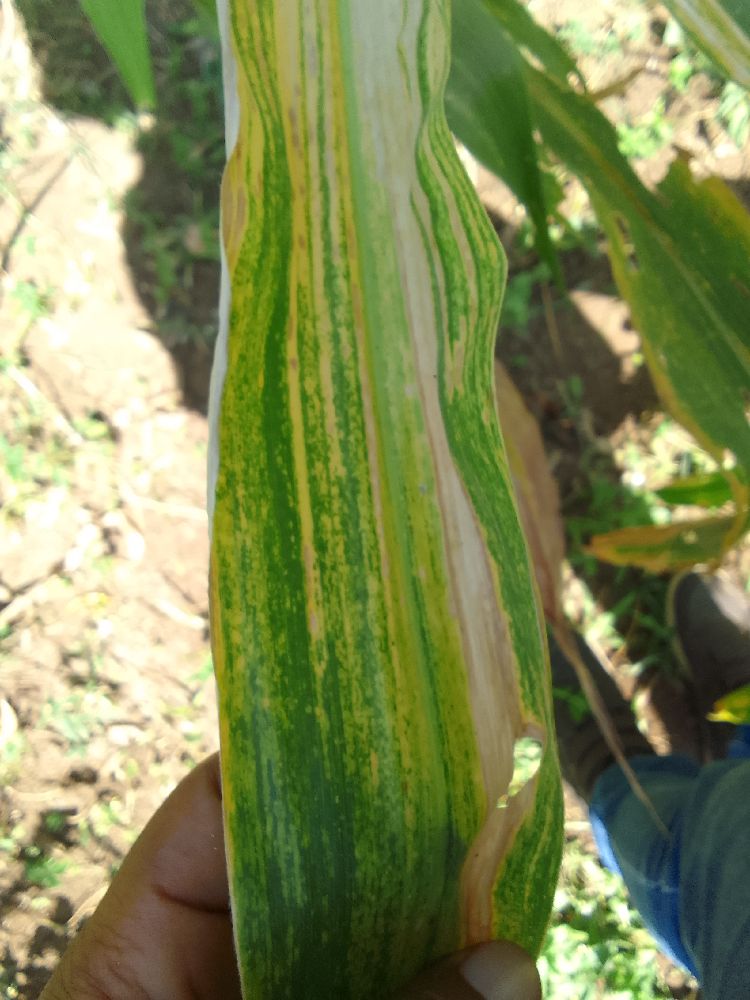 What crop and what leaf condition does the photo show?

maize, maize lethal necrosis
